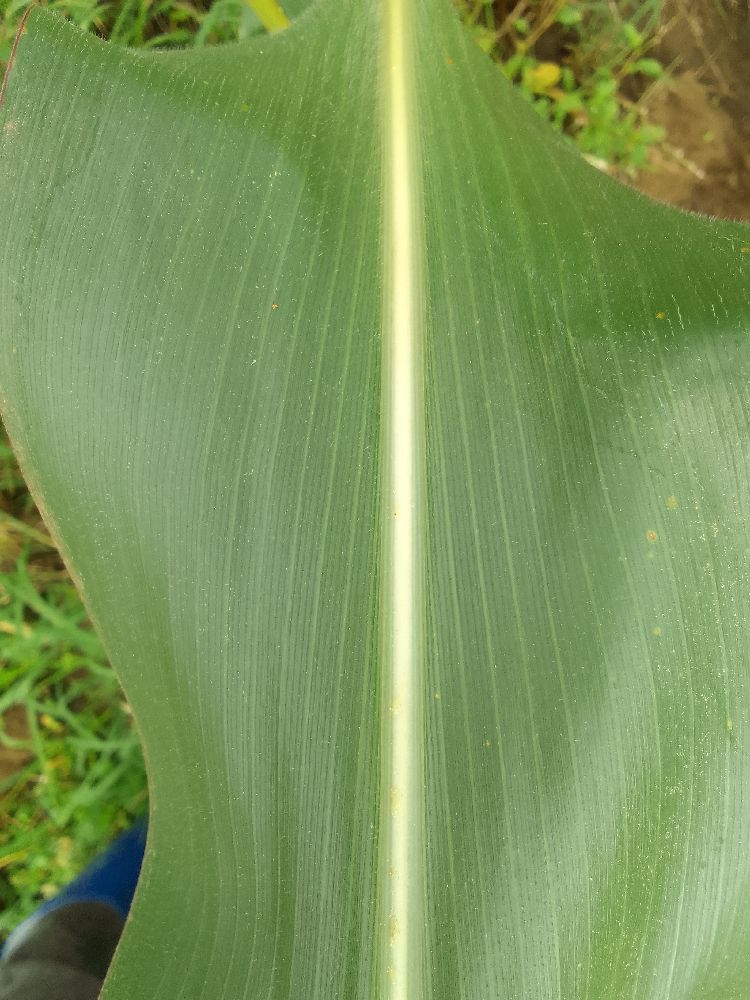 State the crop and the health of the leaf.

maize, healthy
